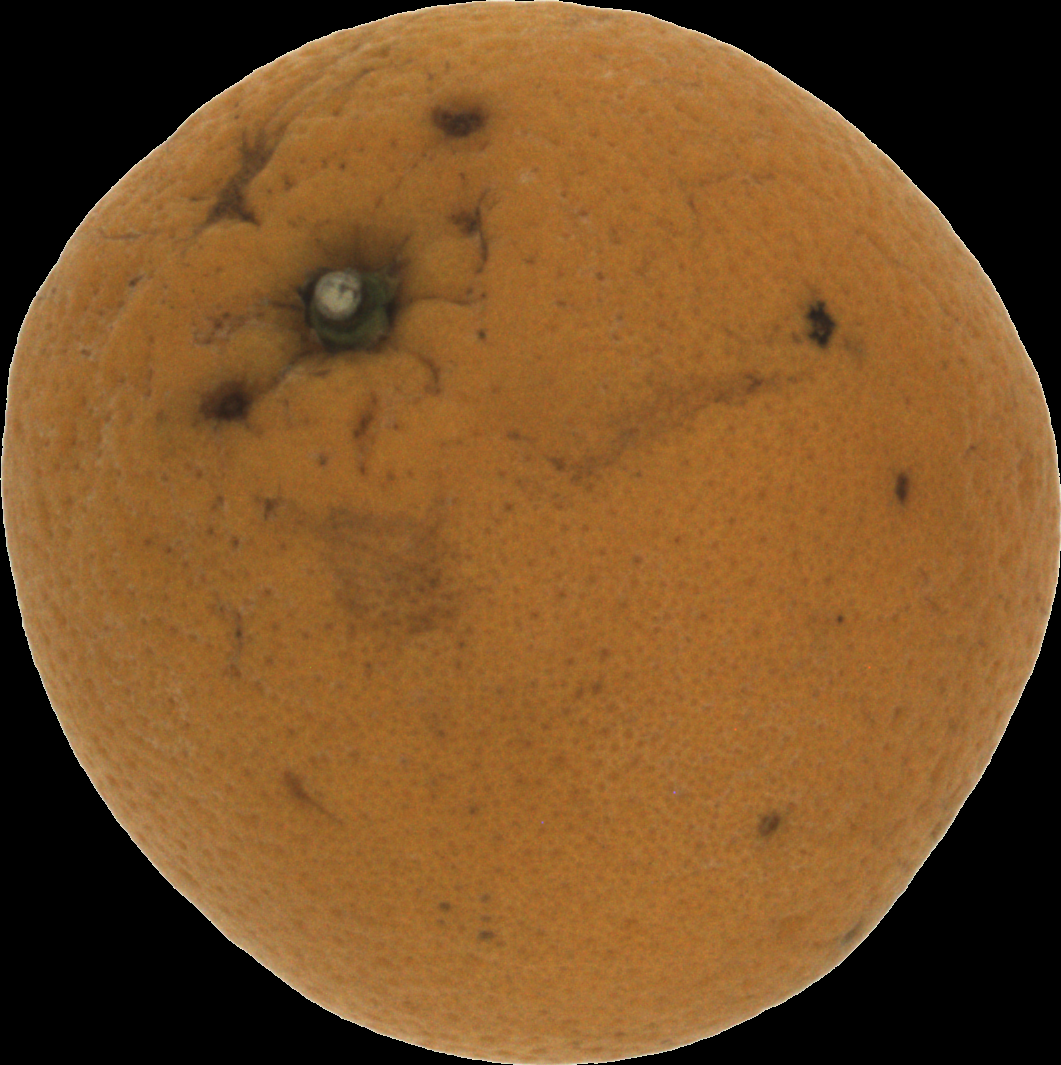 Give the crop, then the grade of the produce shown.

orange, bad
